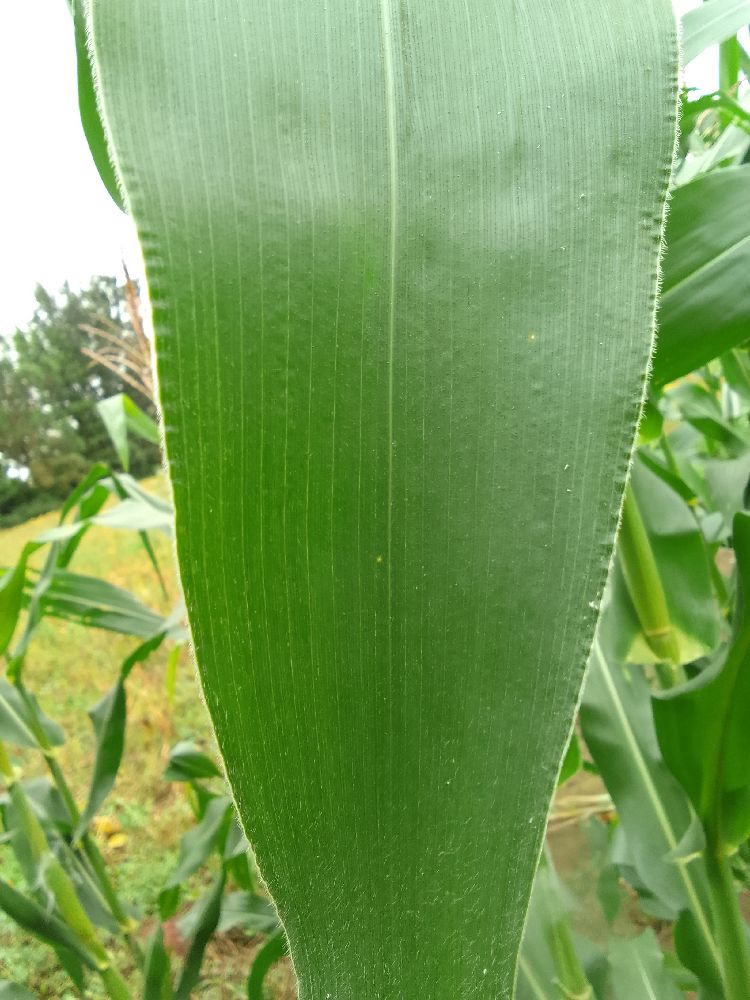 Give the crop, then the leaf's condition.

maize, healthy
